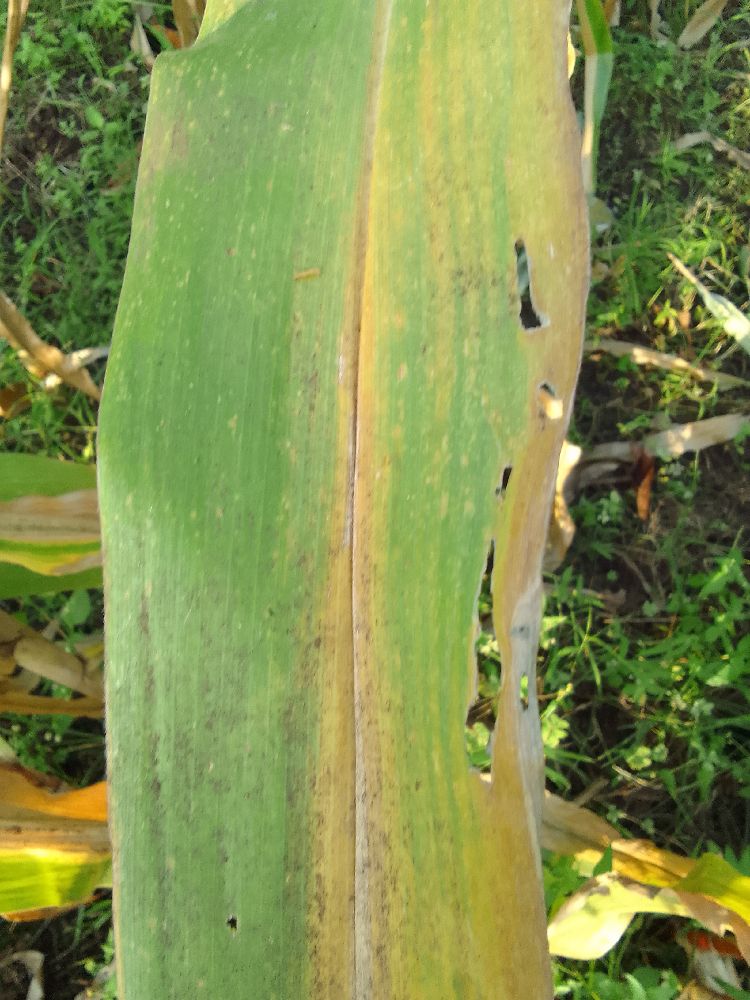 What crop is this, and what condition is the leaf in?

maize, maize lethal necrosis
